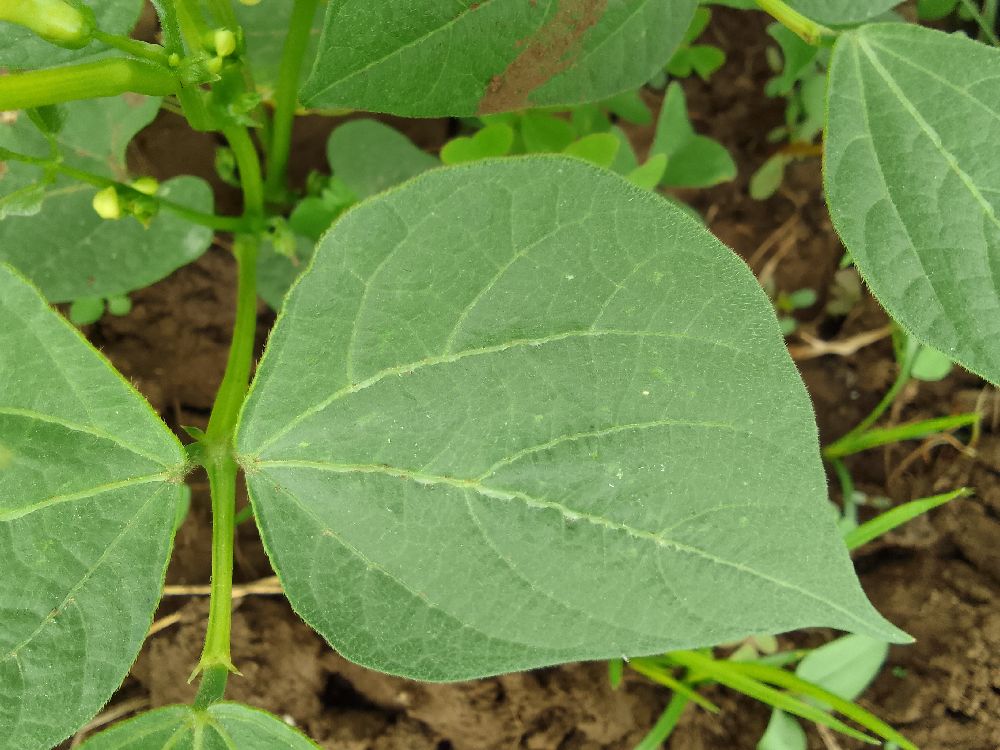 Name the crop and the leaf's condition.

common bean, healthy
